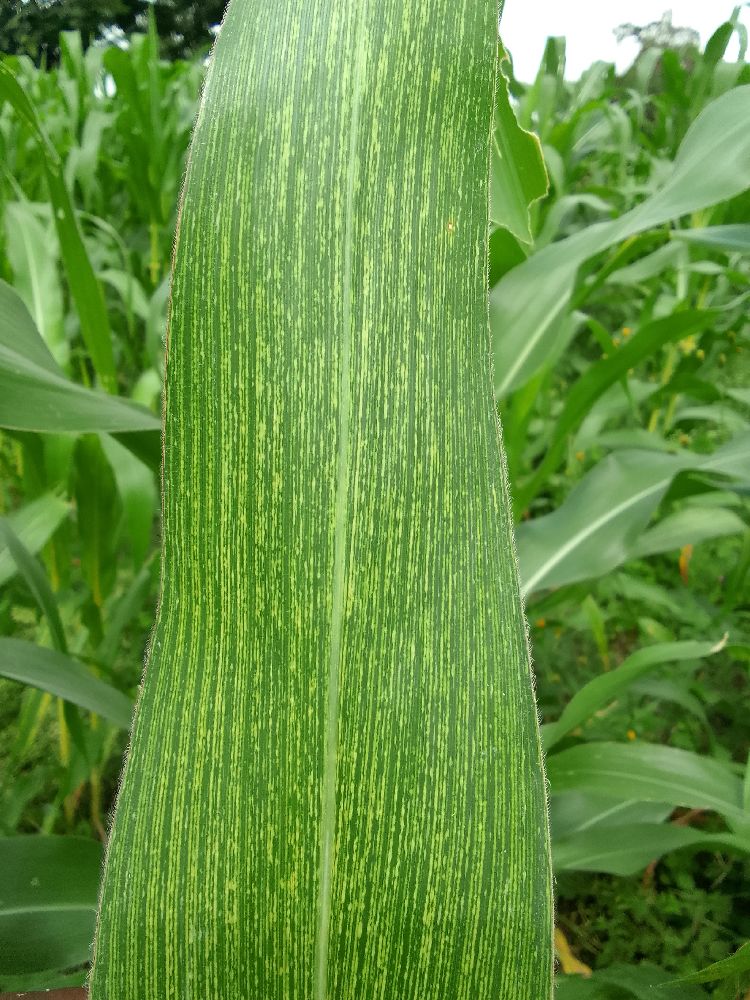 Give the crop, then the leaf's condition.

maize, maize streak virus
